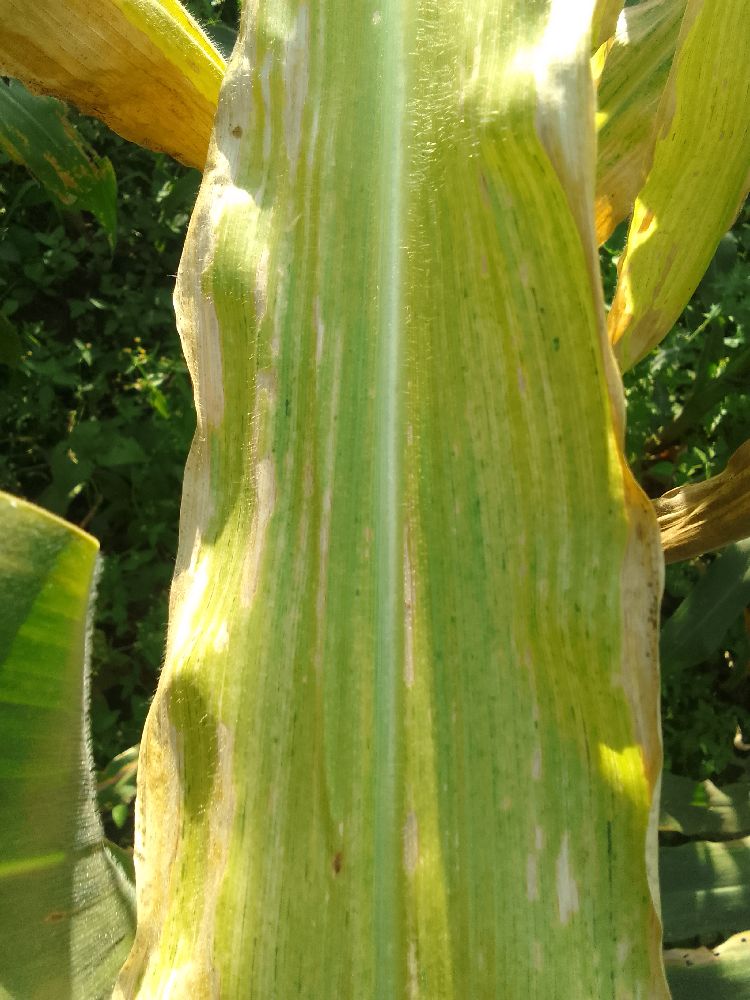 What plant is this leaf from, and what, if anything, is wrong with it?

maize, maize lethal necrosis
